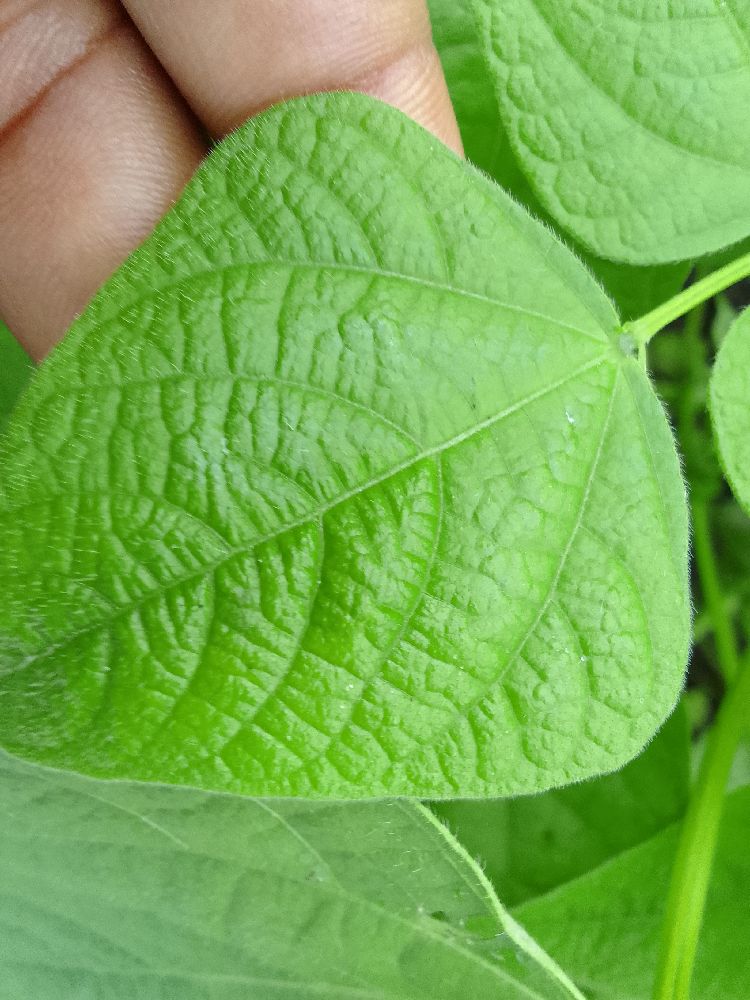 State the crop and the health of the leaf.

common bean, healthy
